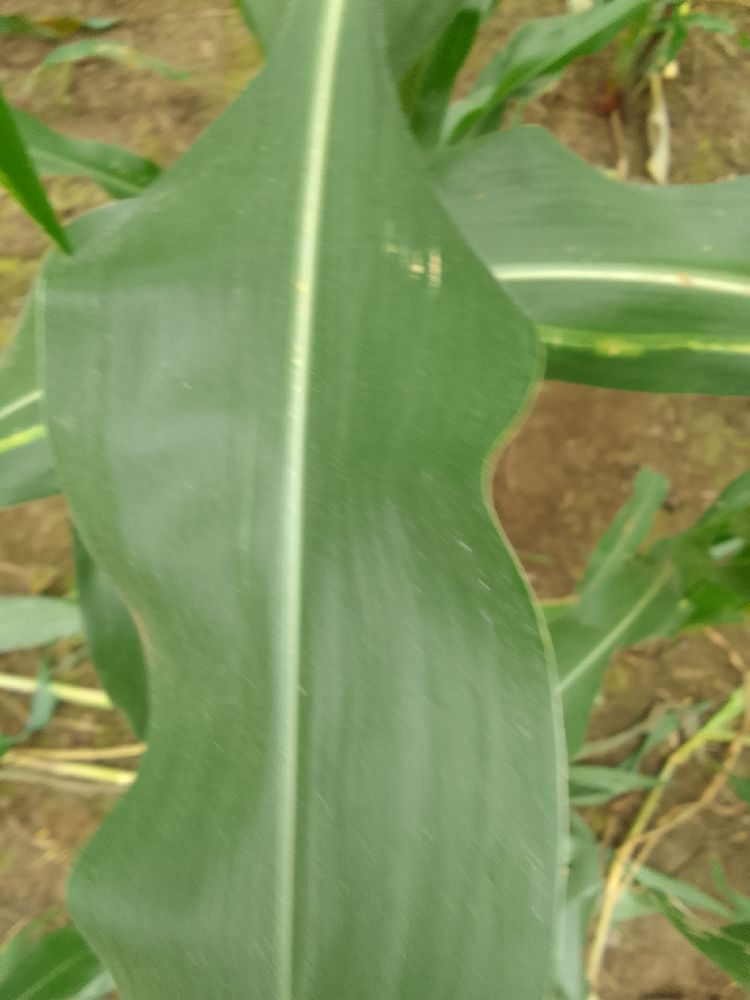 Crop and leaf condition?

maize, healthy
